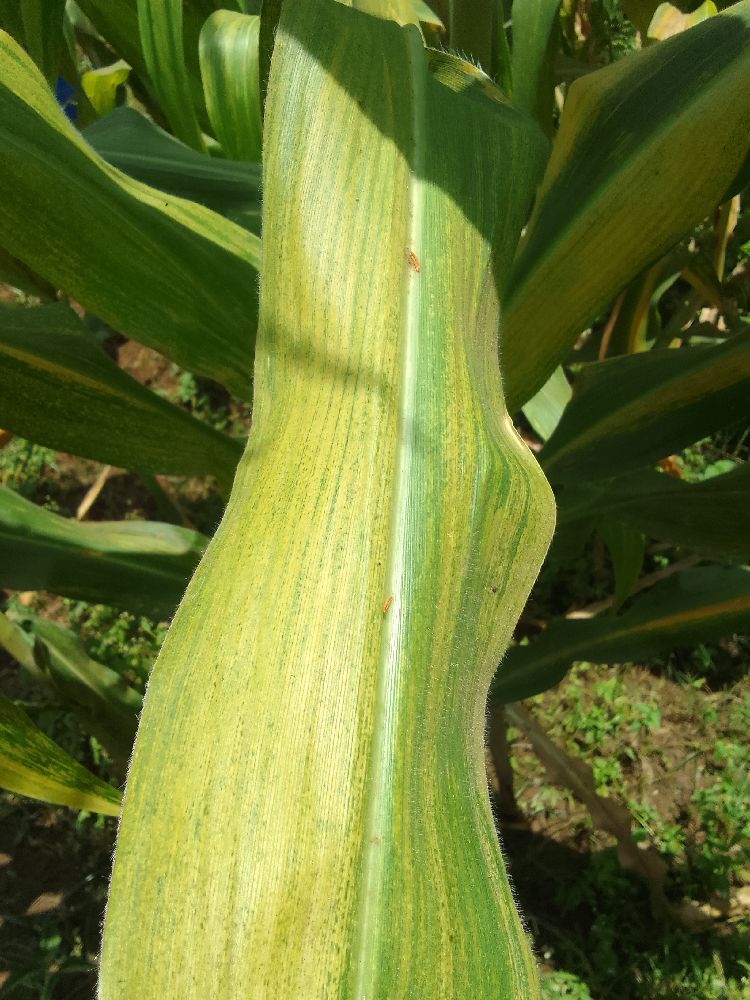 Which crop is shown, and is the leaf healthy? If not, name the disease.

maize, maize lethal necrosis
